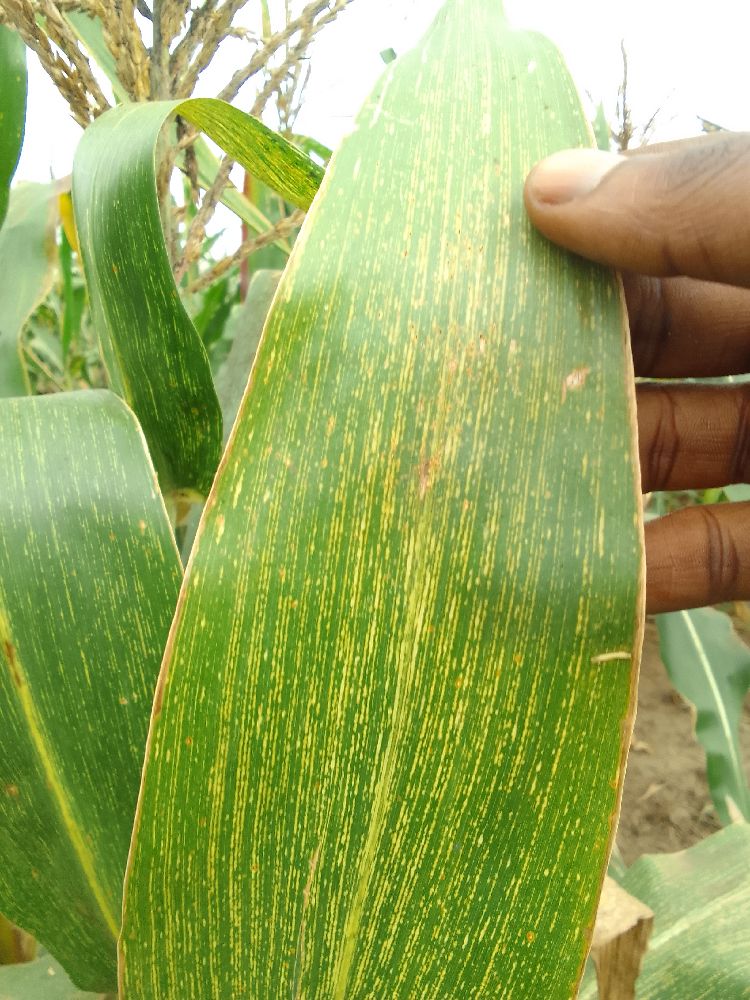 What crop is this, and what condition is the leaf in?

maize, maize streak virus
